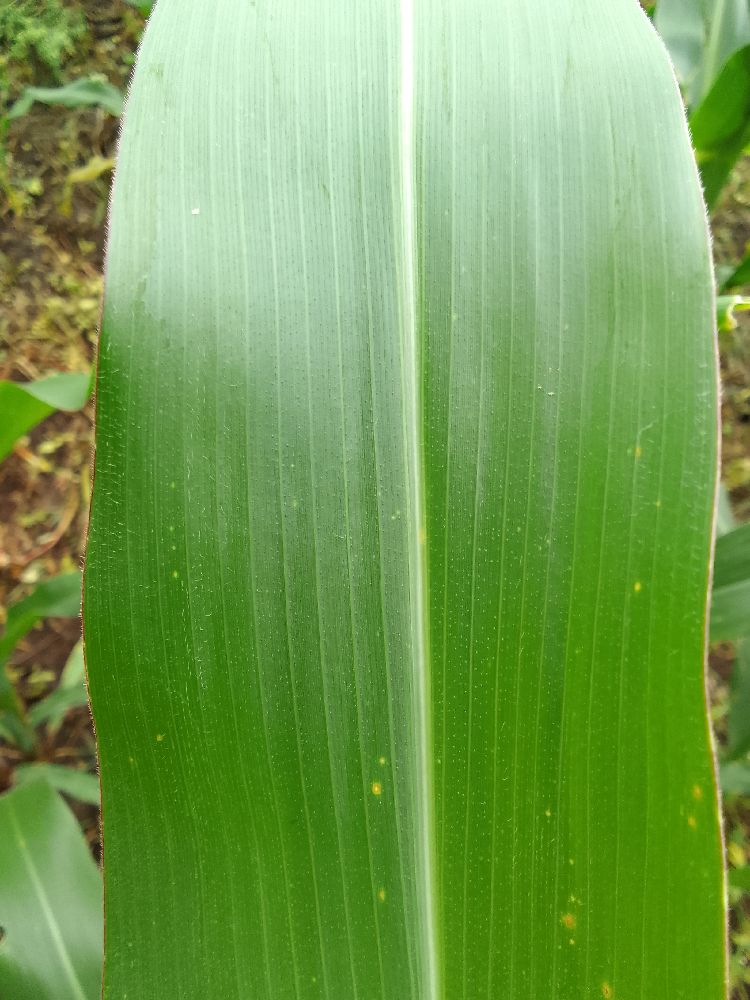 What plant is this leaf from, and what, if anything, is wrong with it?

maize, healthy
